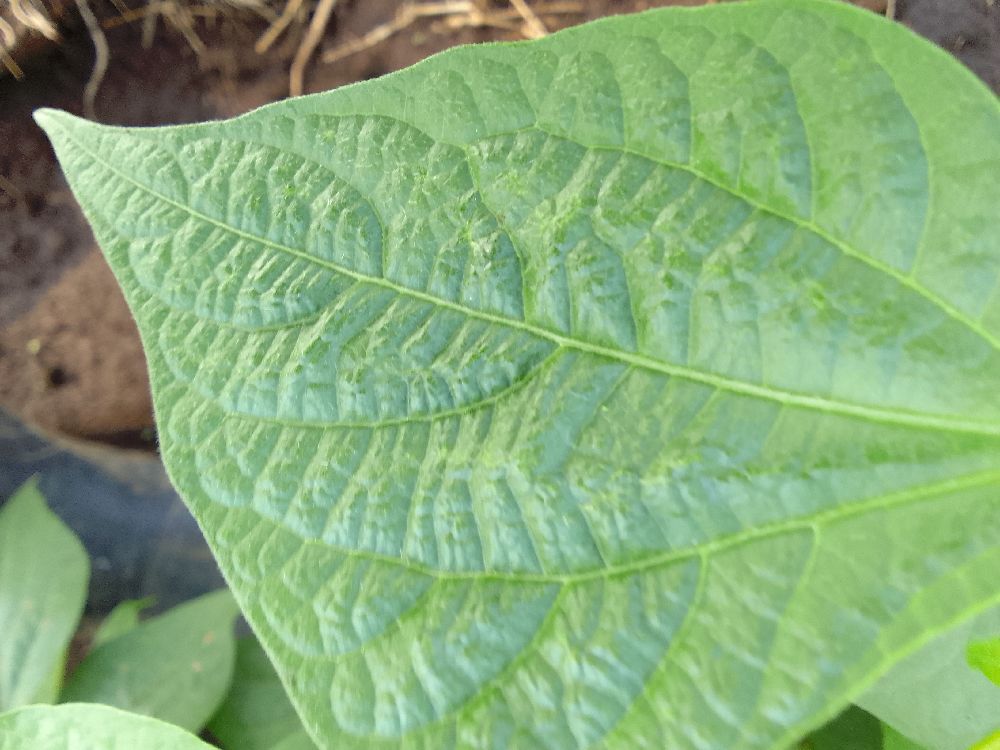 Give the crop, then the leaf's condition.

common bean, healthy
